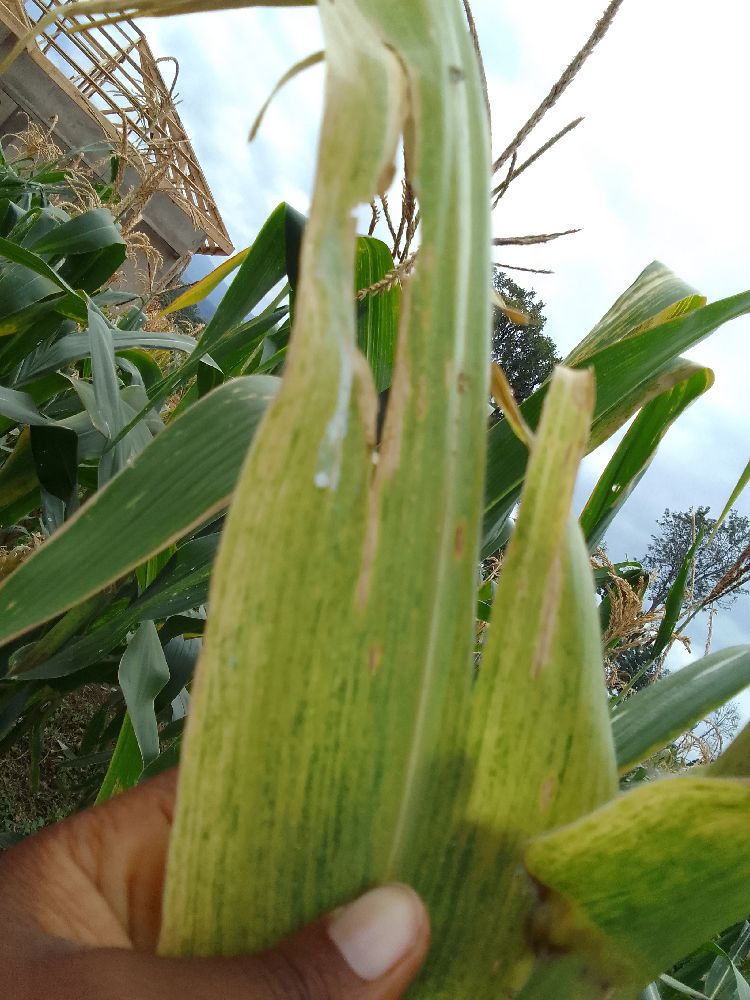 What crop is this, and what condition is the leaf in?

maize, maize lethal necrosis
